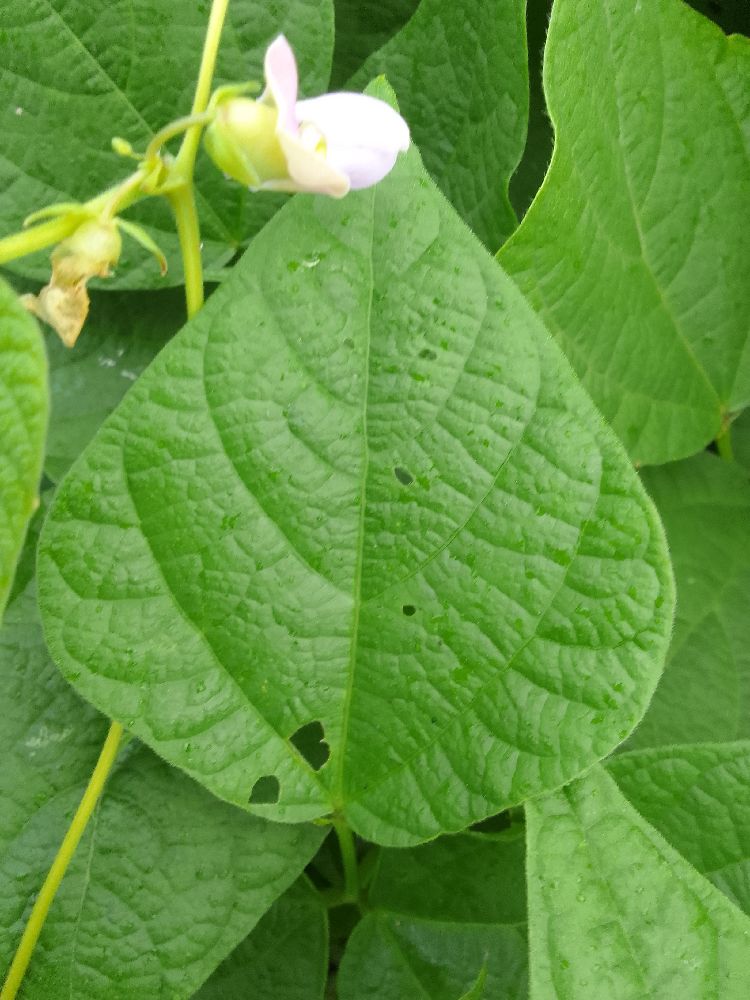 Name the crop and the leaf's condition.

common bean, healthy
